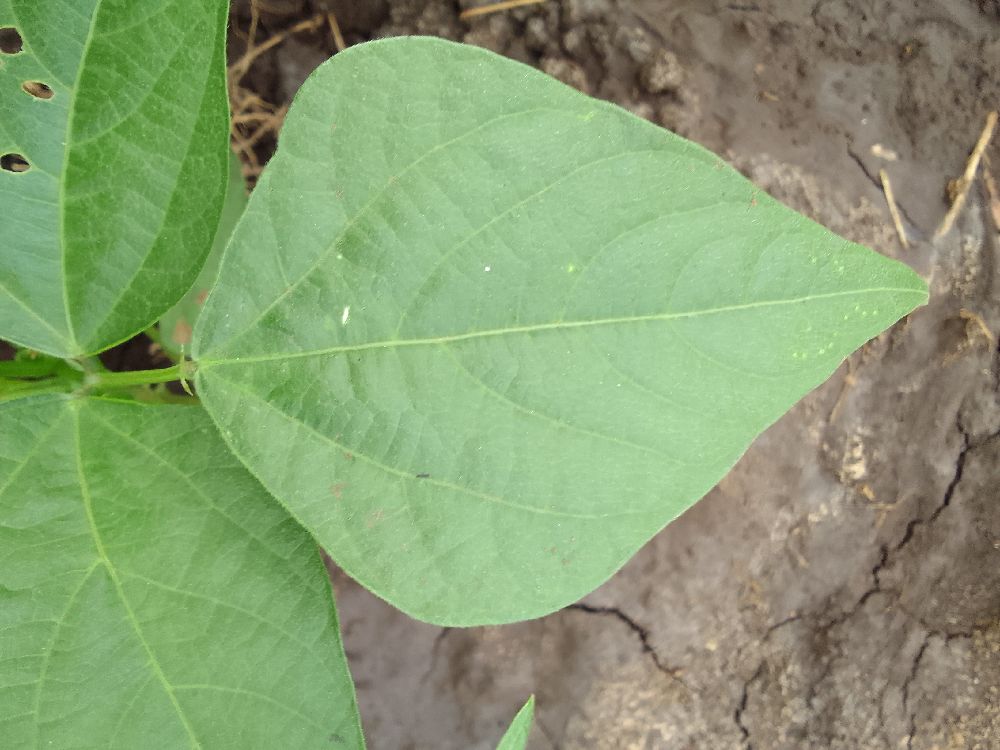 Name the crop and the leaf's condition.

common bean, healthy
